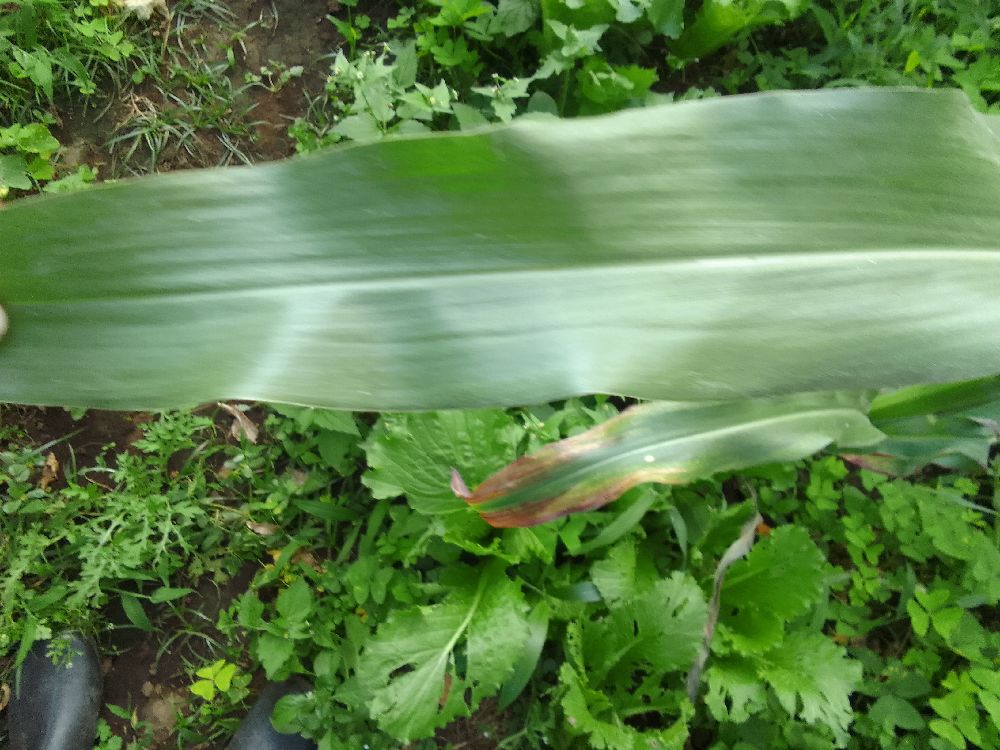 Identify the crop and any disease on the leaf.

maize, healthy
